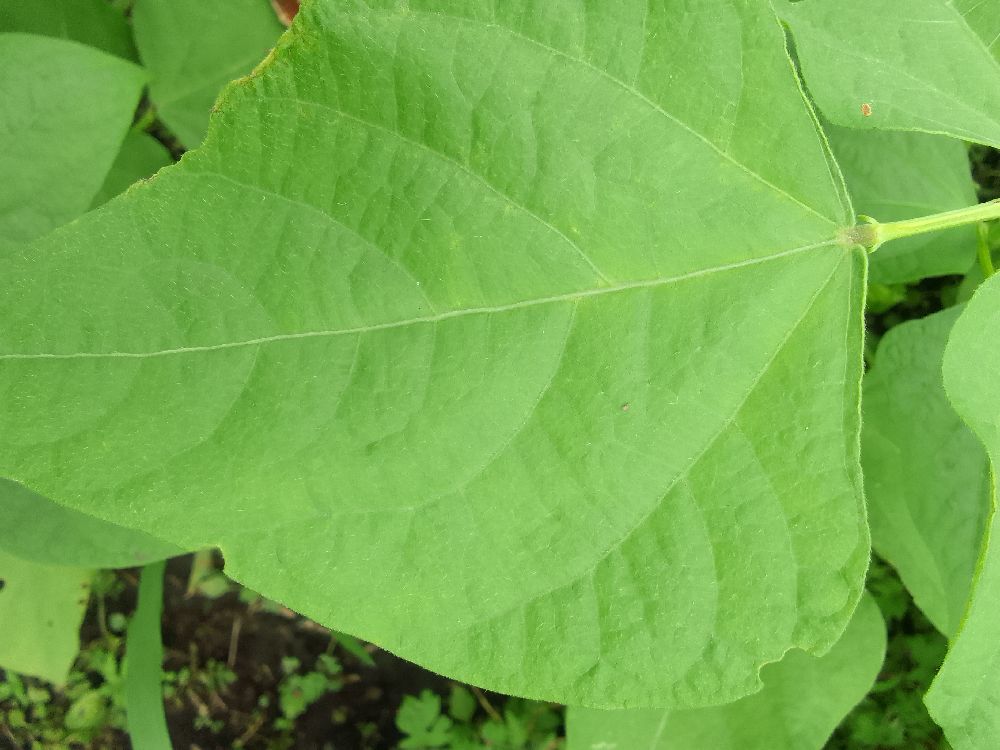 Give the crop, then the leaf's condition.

common bean, healthy
